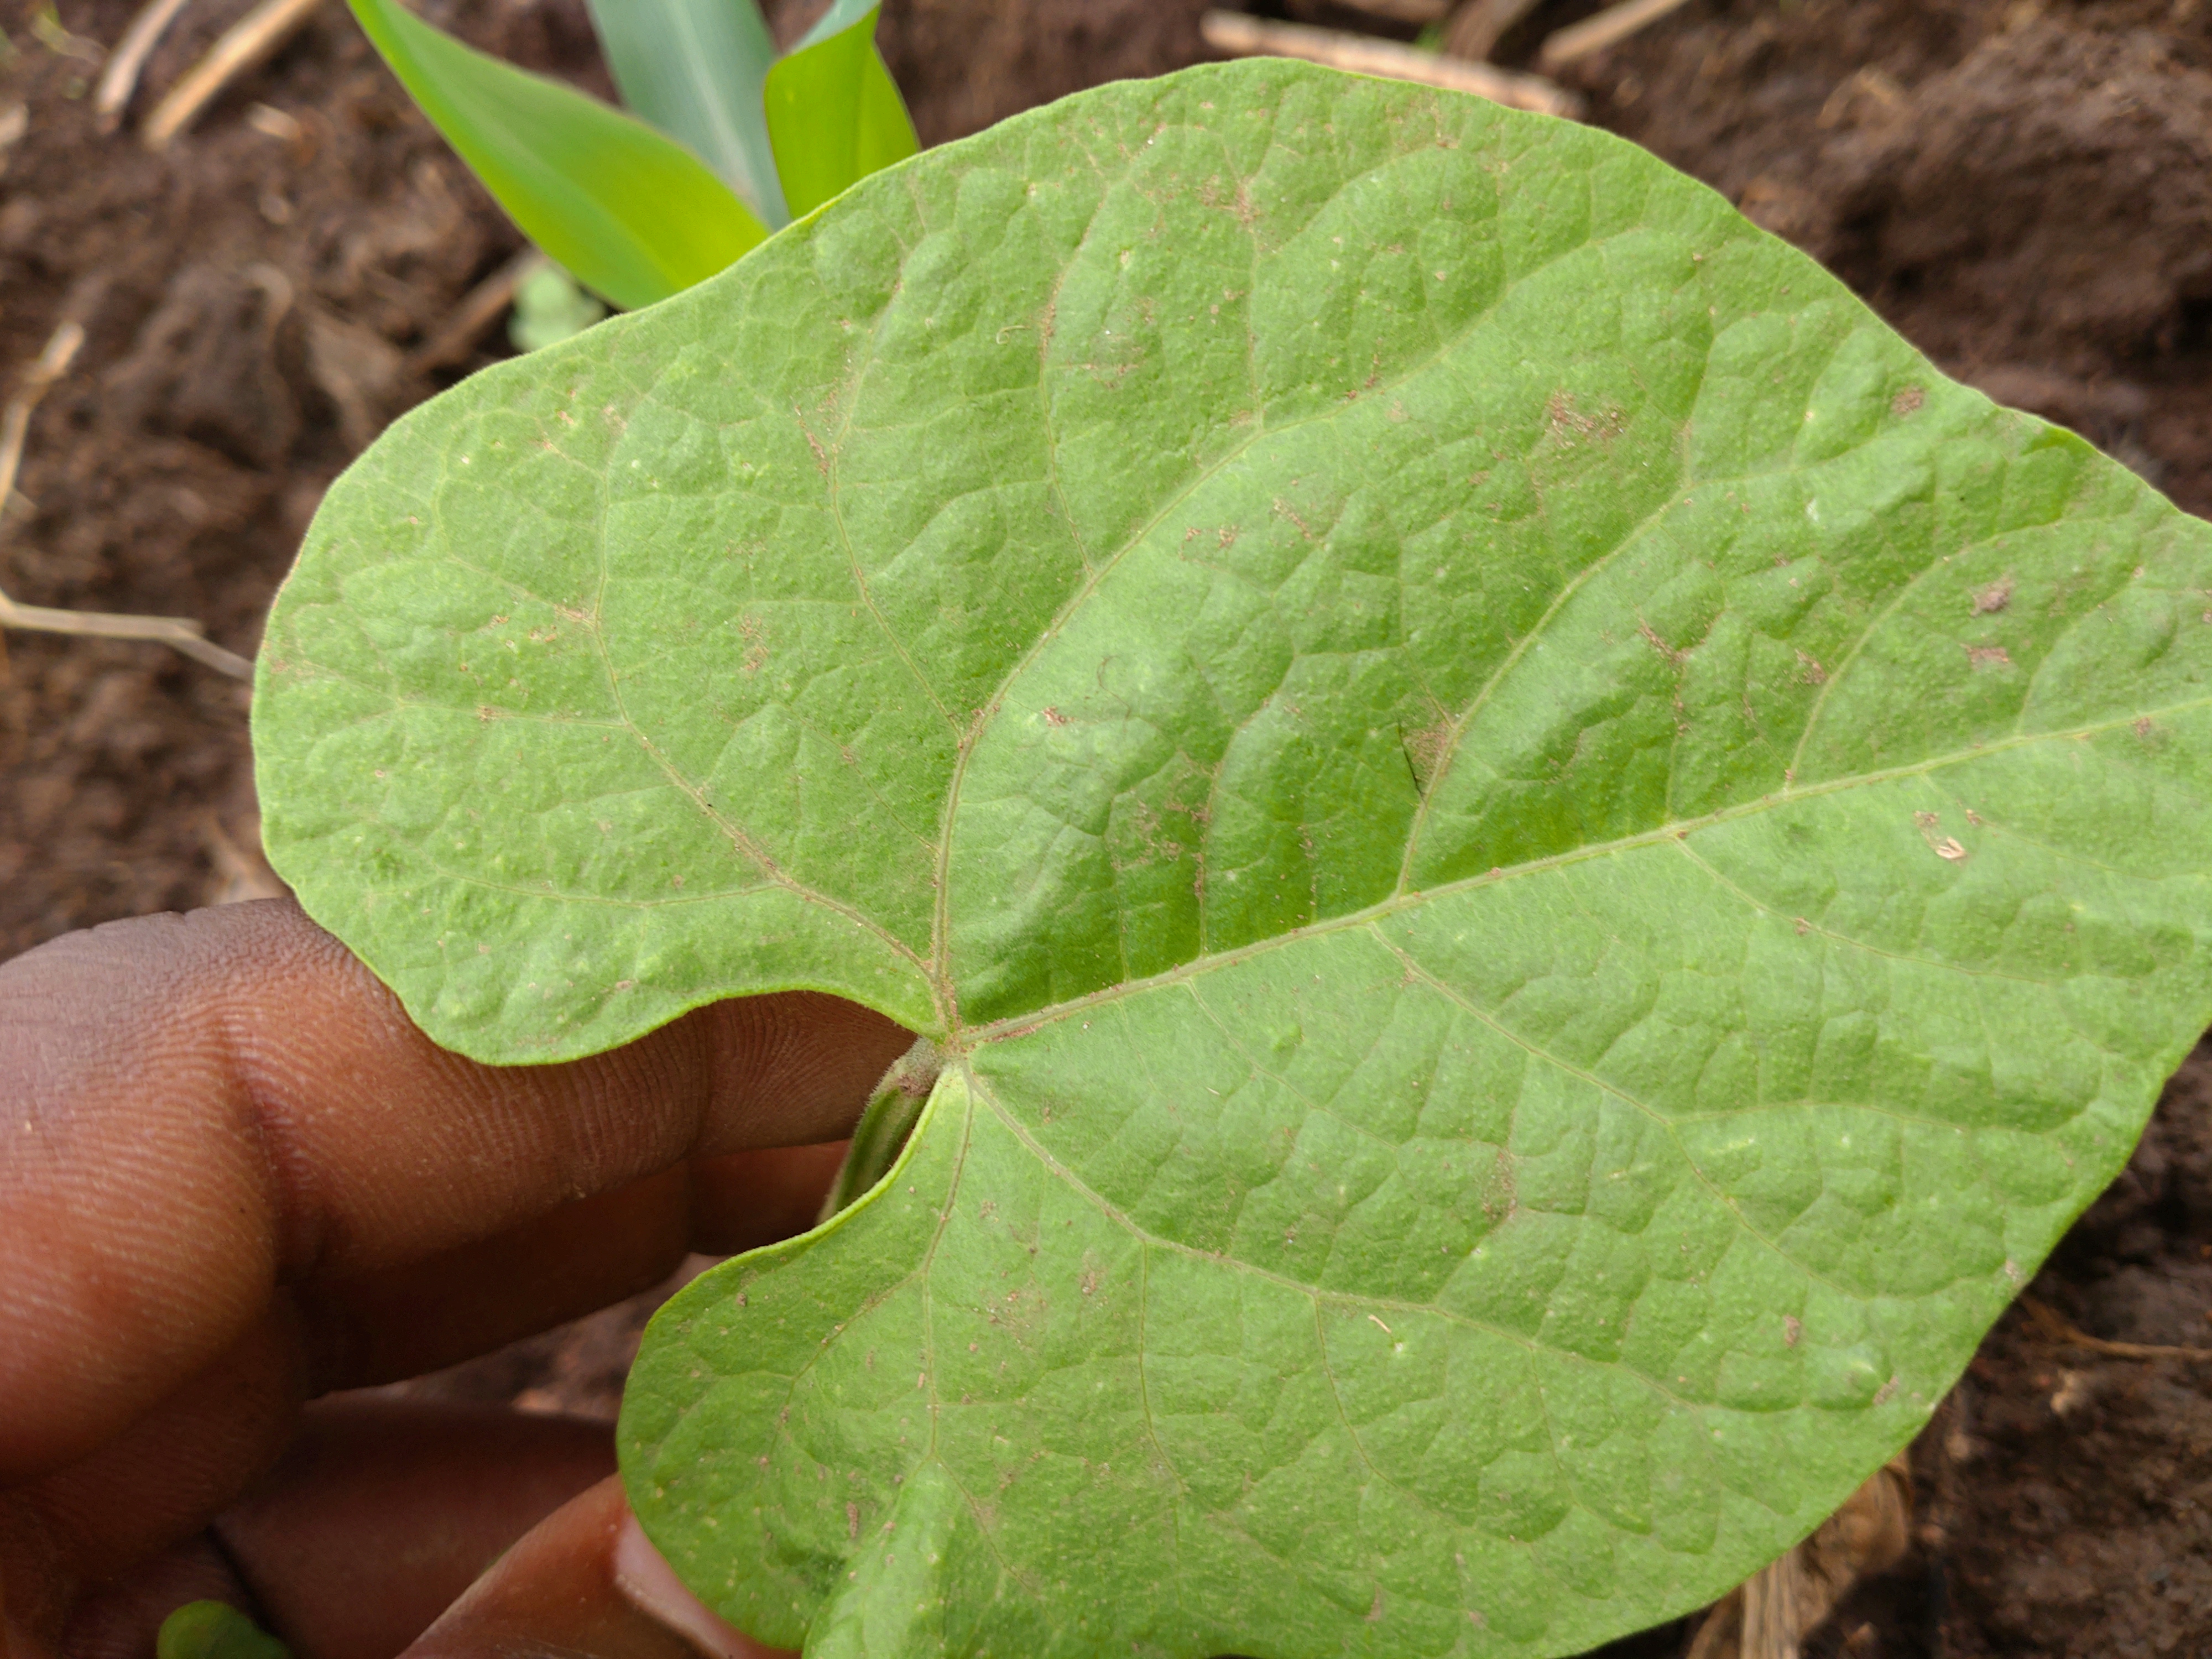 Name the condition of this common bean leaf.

healthy
